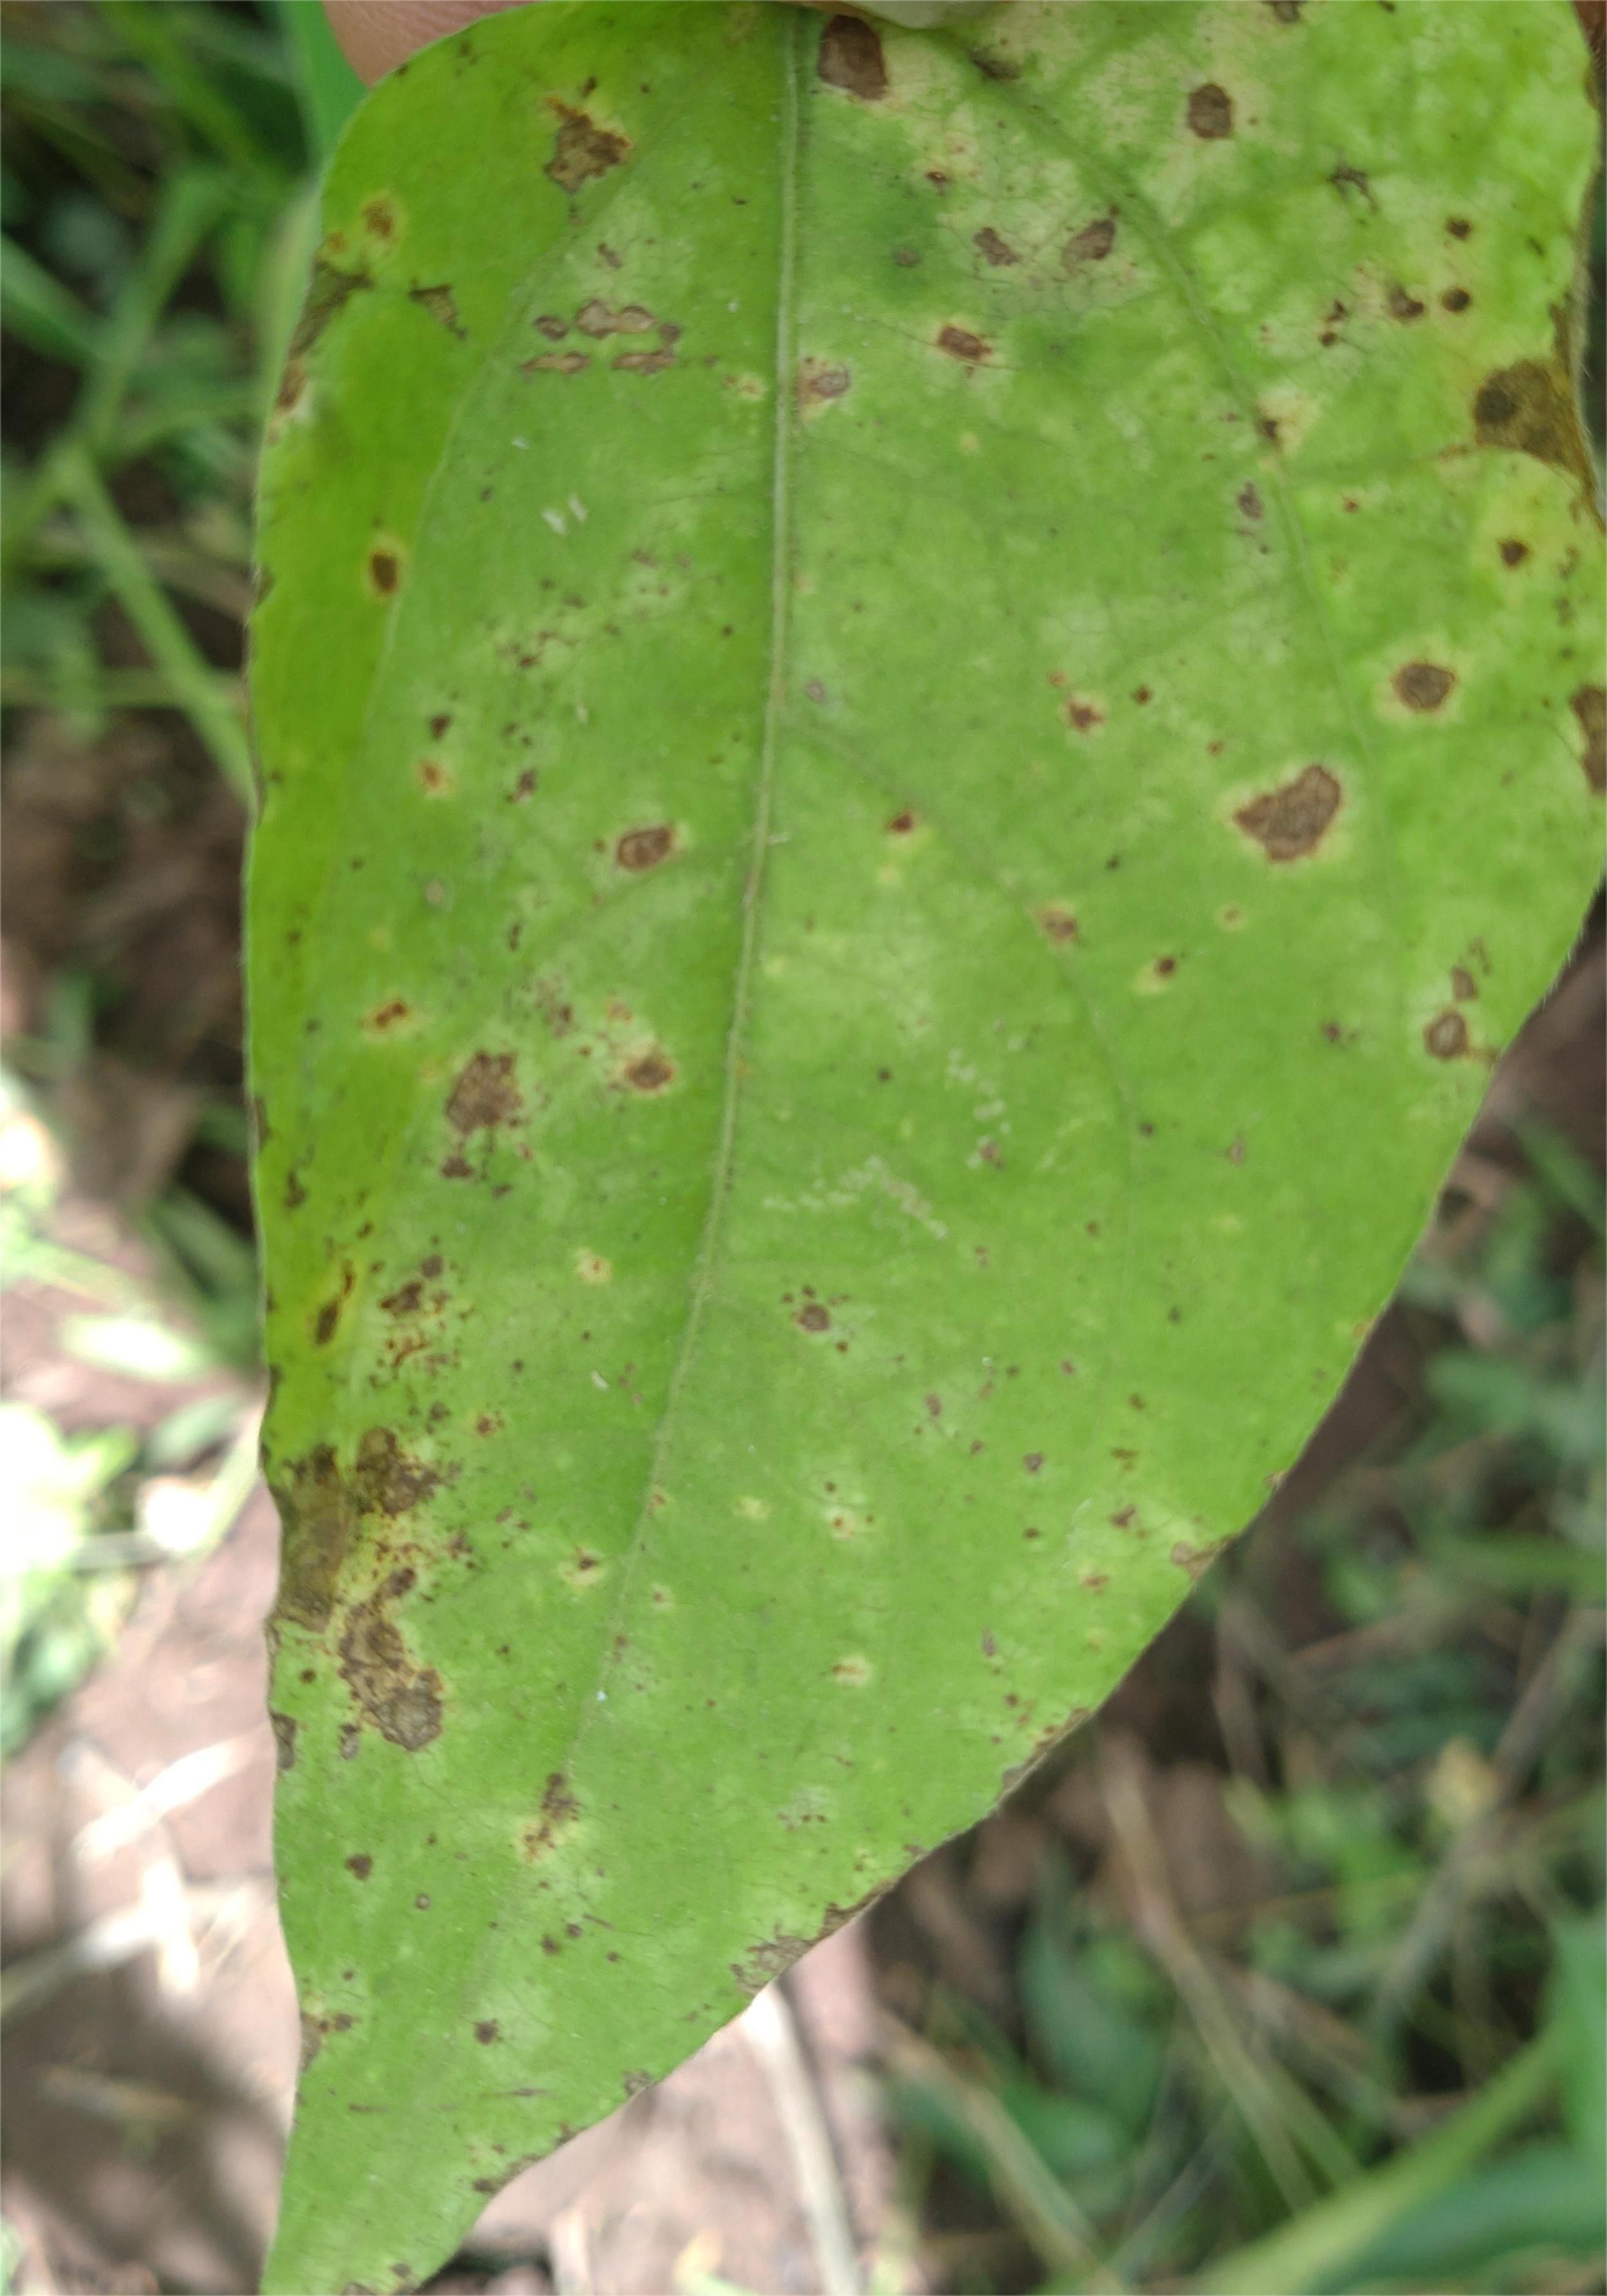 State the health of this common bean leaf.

rust
